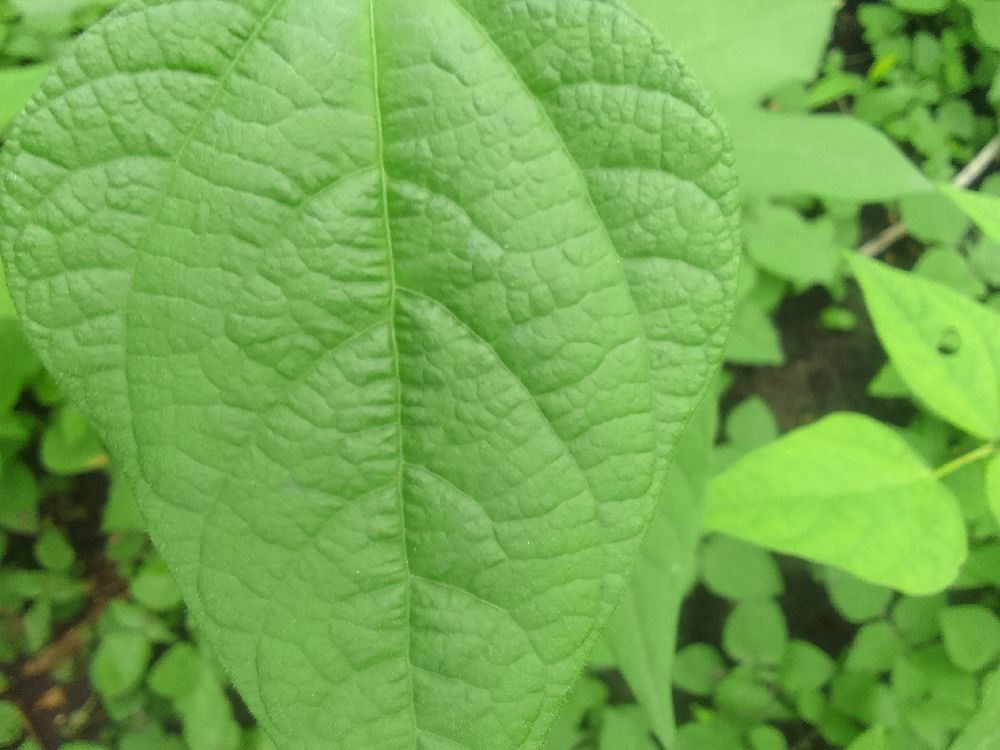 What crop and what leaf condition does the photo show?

common bean, healthy
